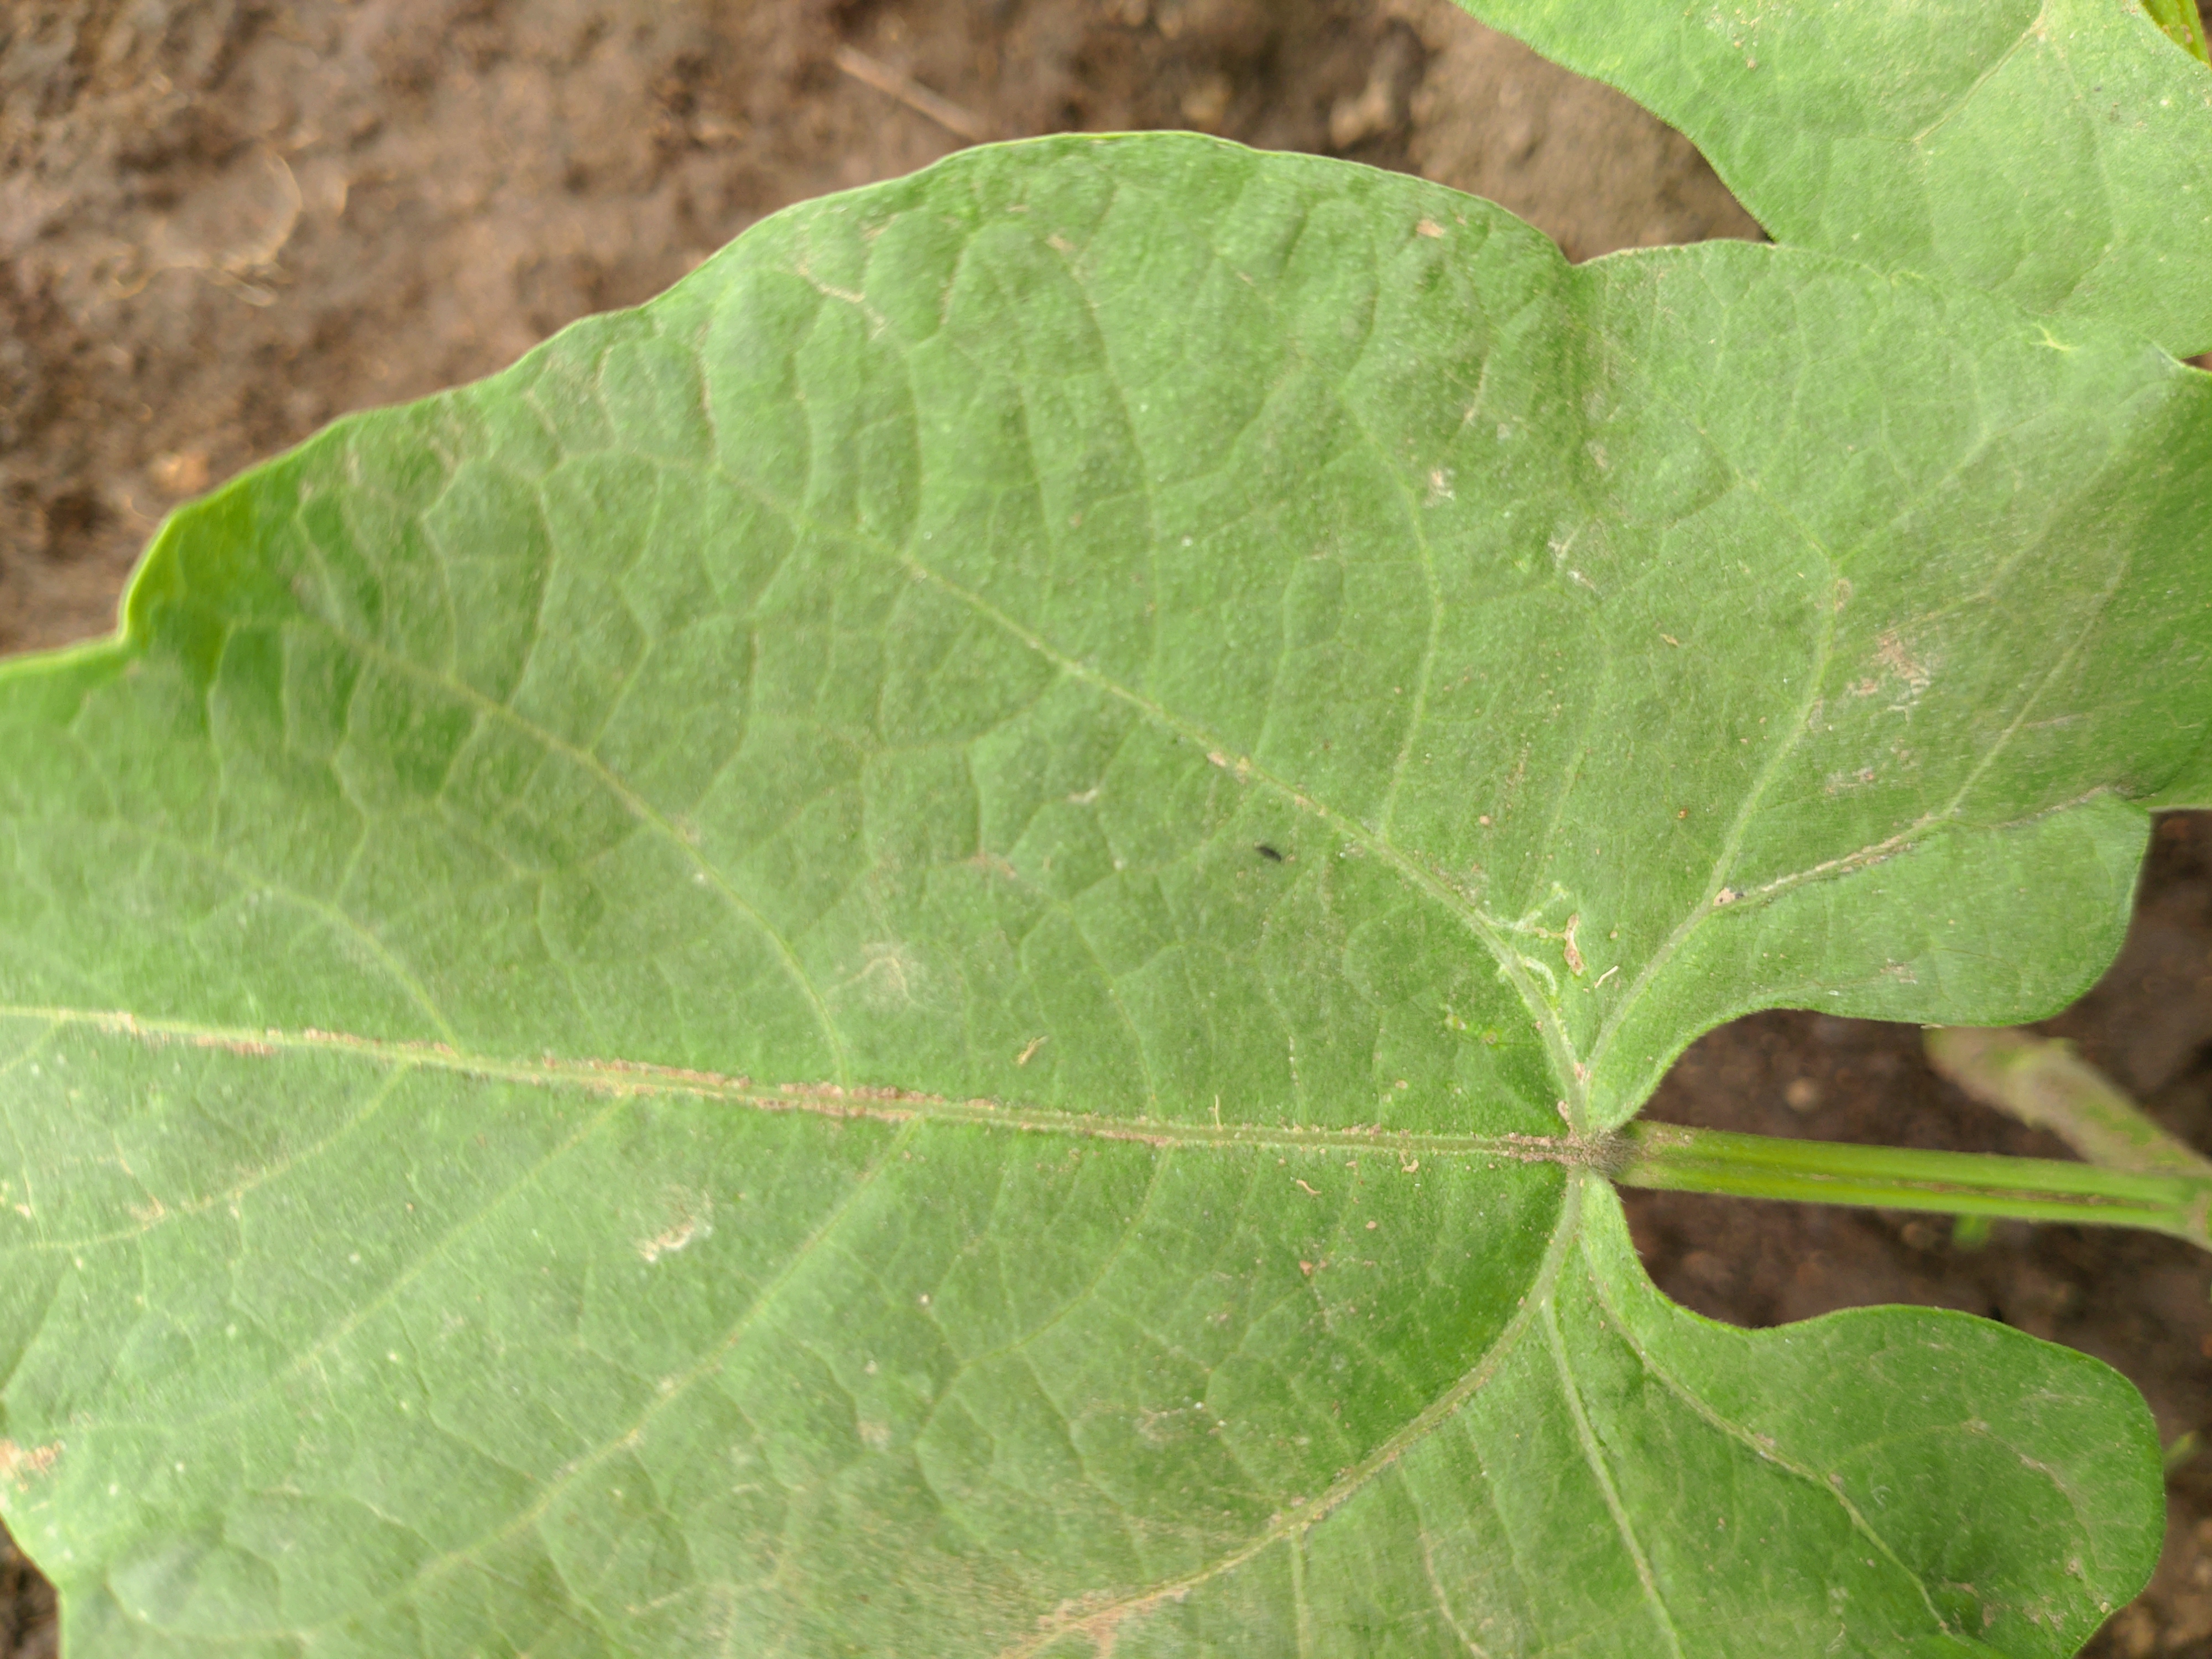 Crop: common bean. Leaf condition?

healthy
